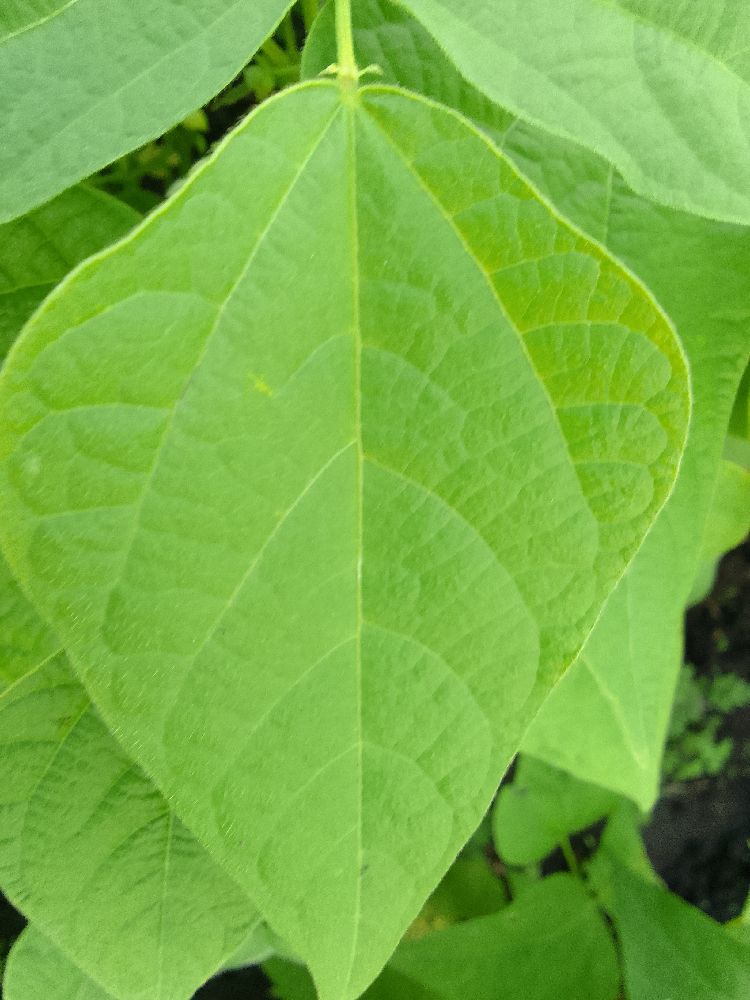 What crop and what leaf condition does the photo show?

common bean, healthy
